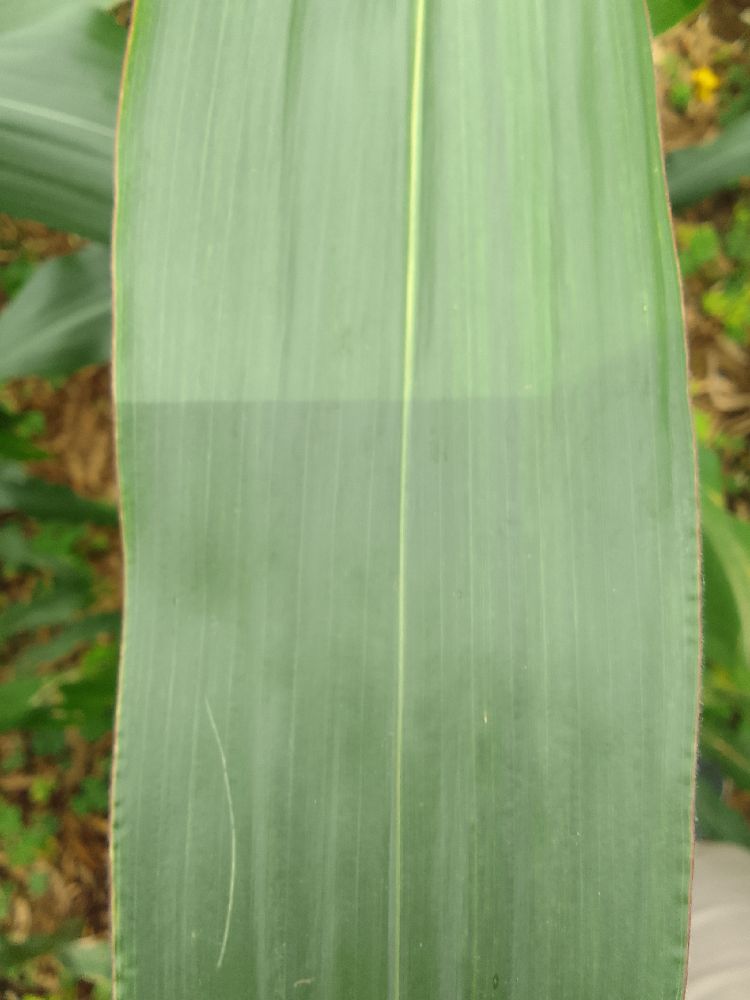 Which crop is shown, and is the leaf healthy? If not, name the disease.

maize, healthy
